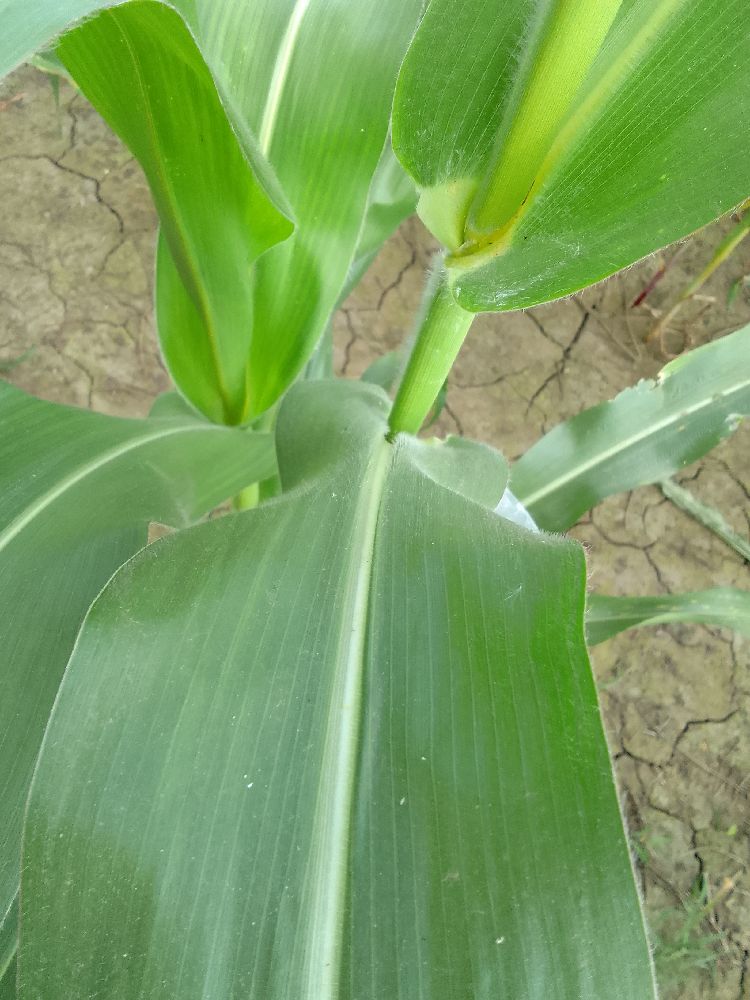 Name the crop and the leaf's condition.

maize, healthy
